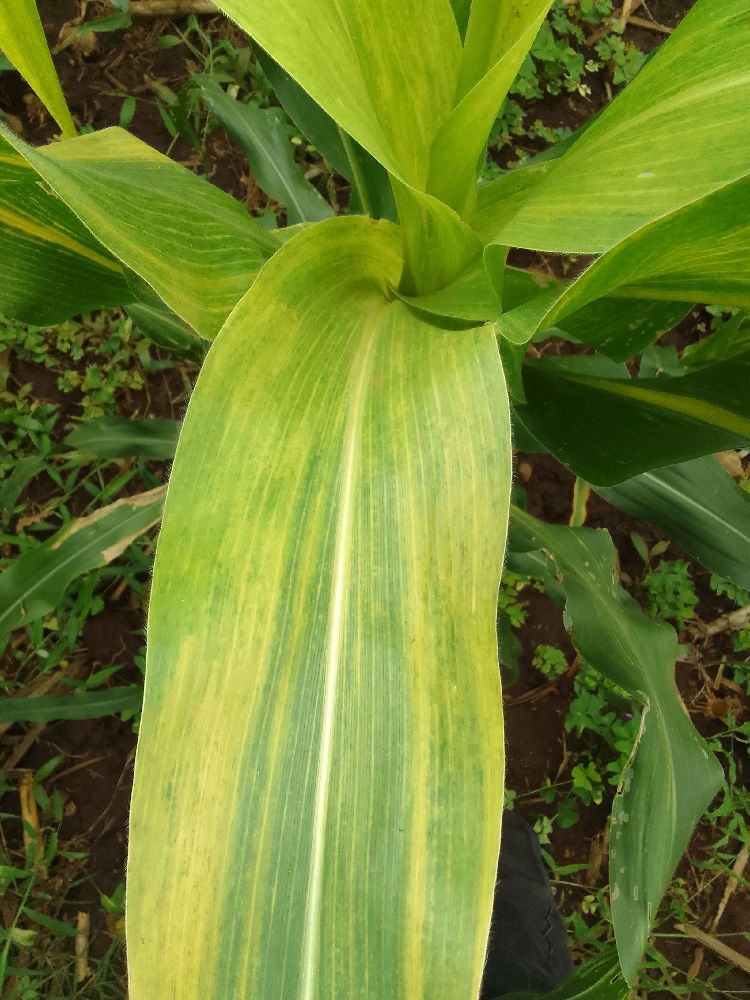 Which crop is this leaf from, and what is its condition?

maize, maize lethal necrosis
